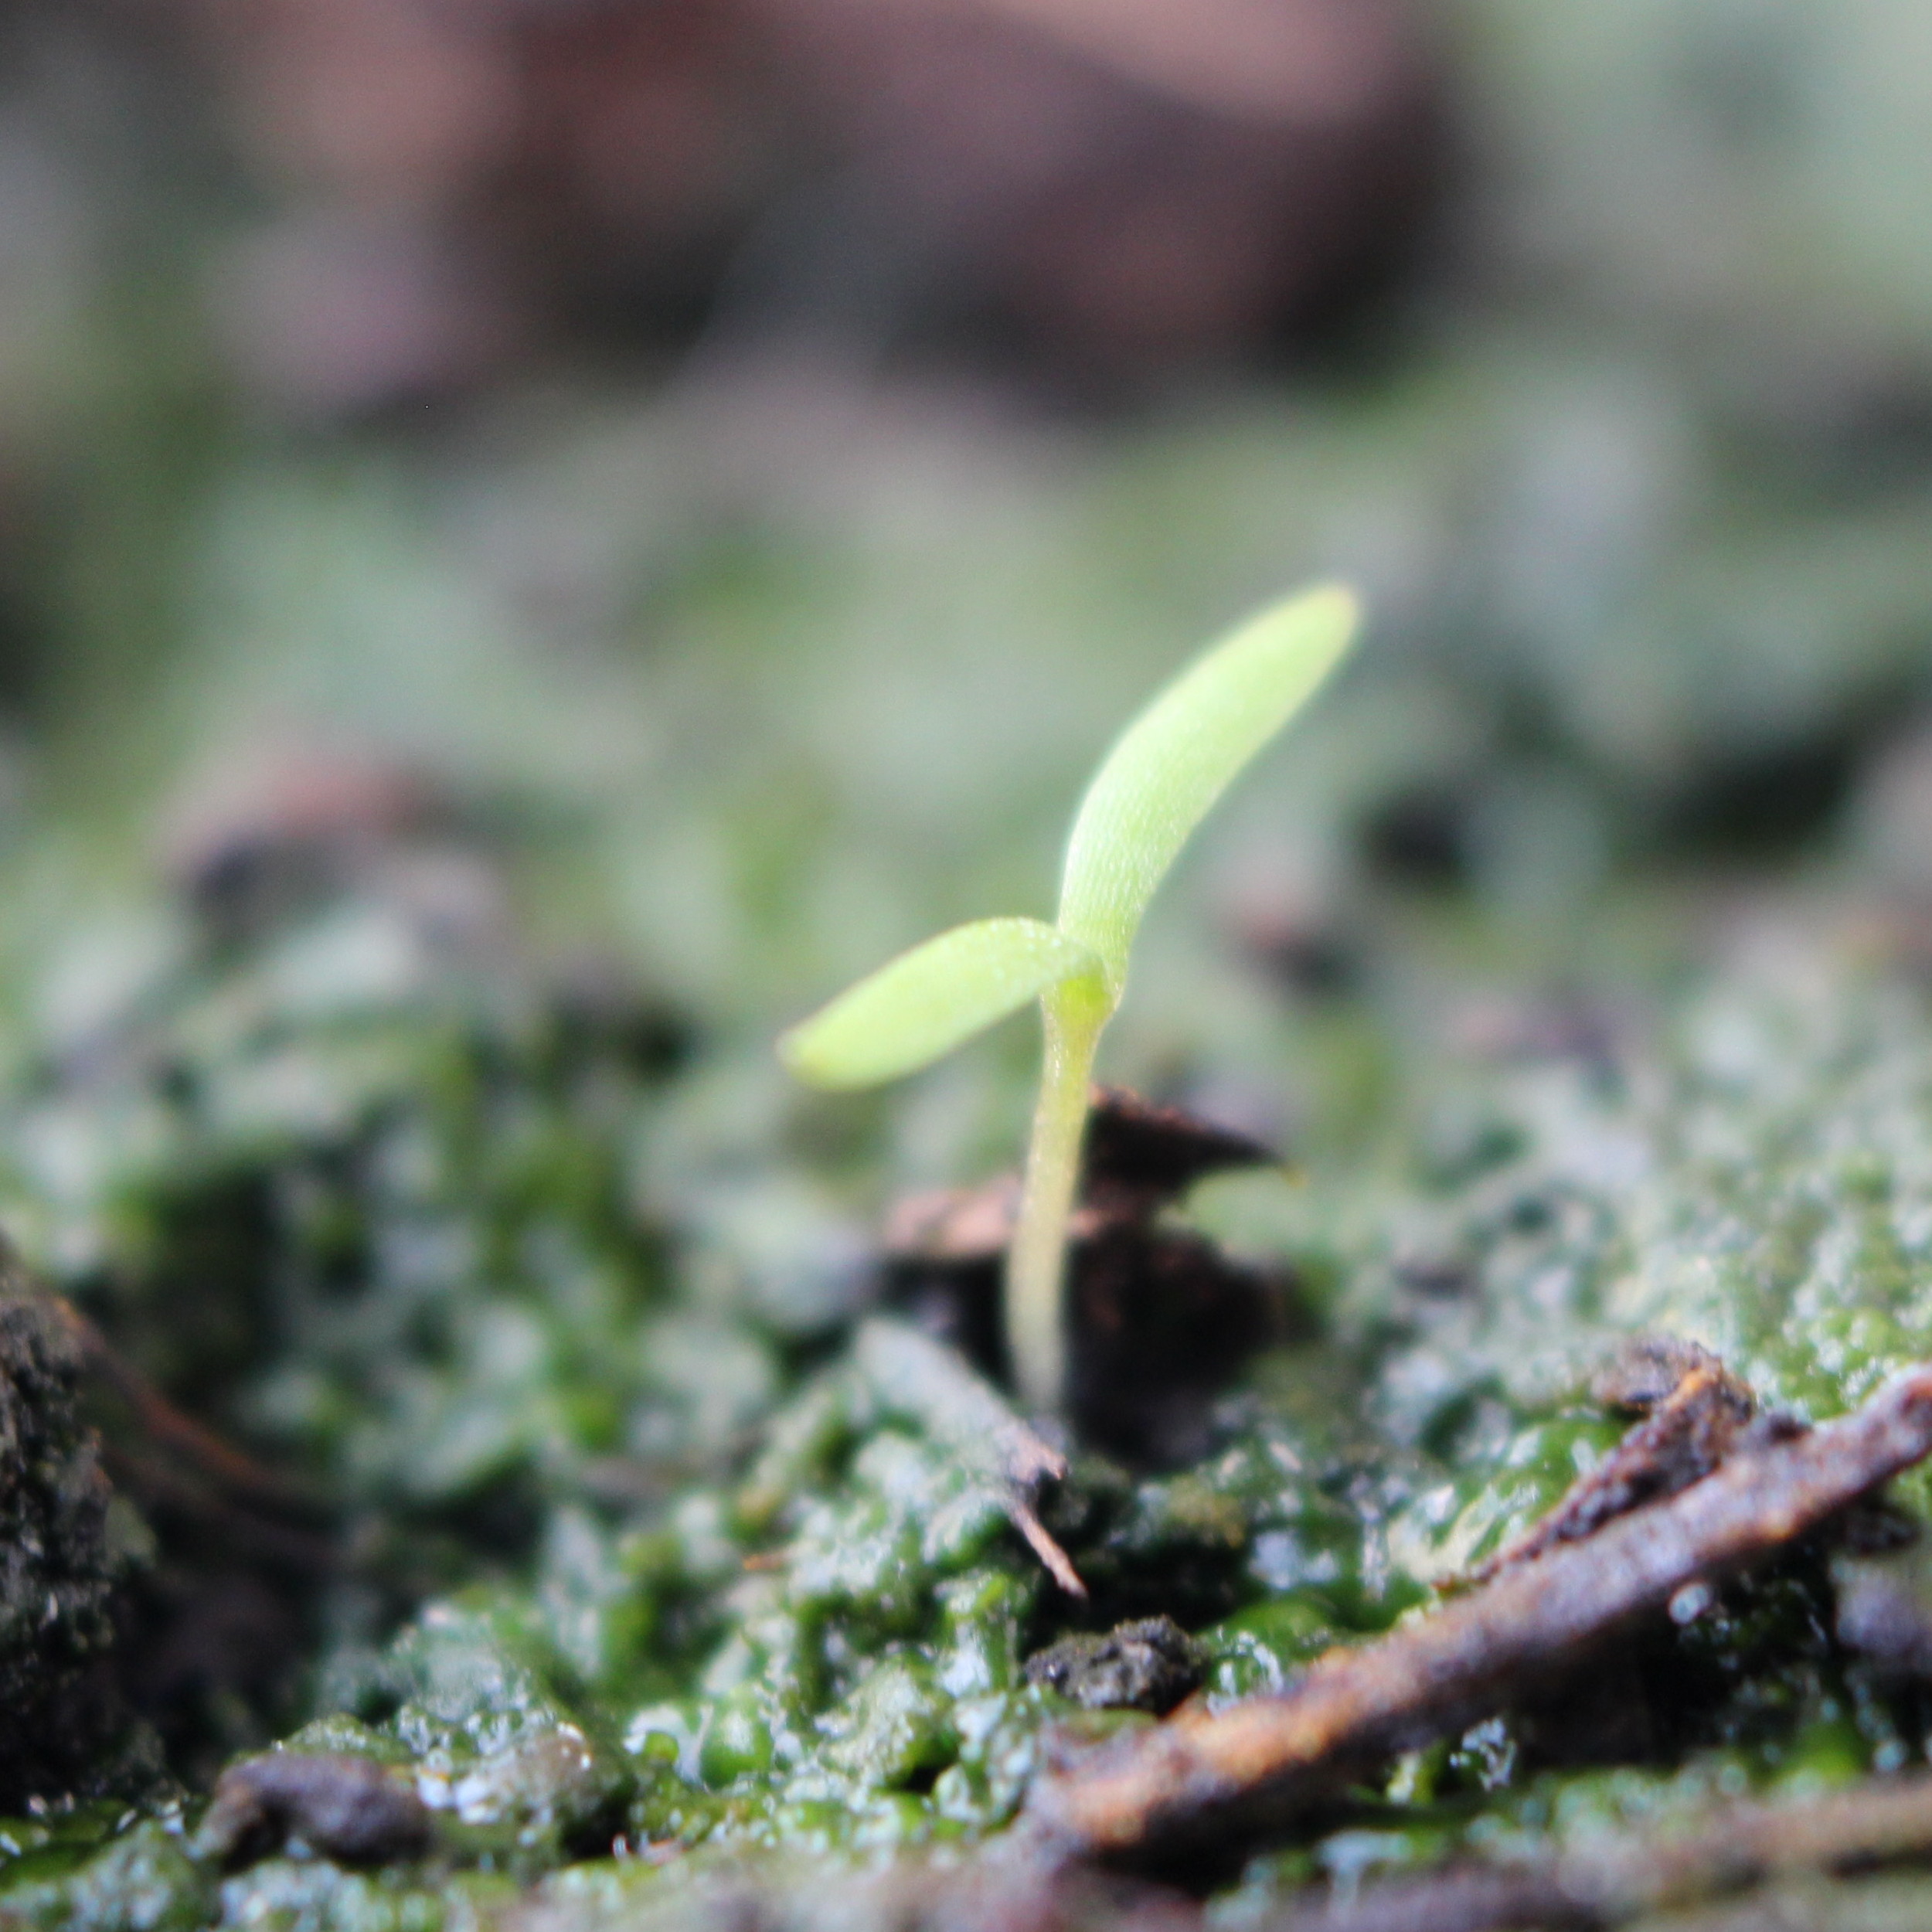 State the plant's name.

Papaver rhoeas
